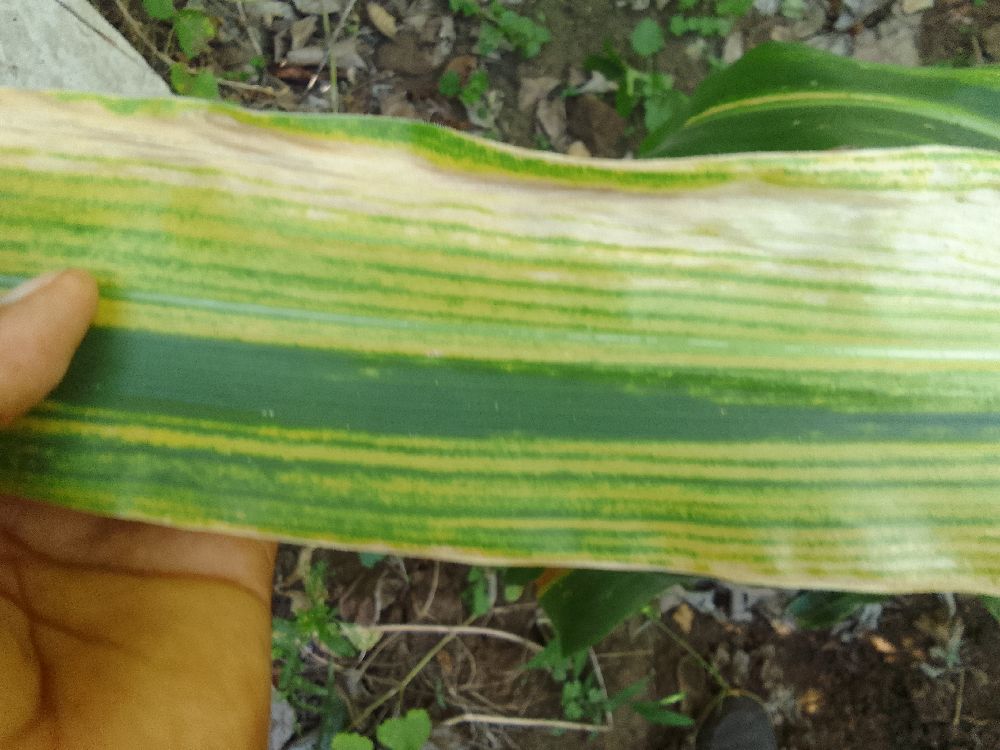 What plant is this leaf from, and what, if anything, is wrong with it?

maize, maize lethal necrosis
